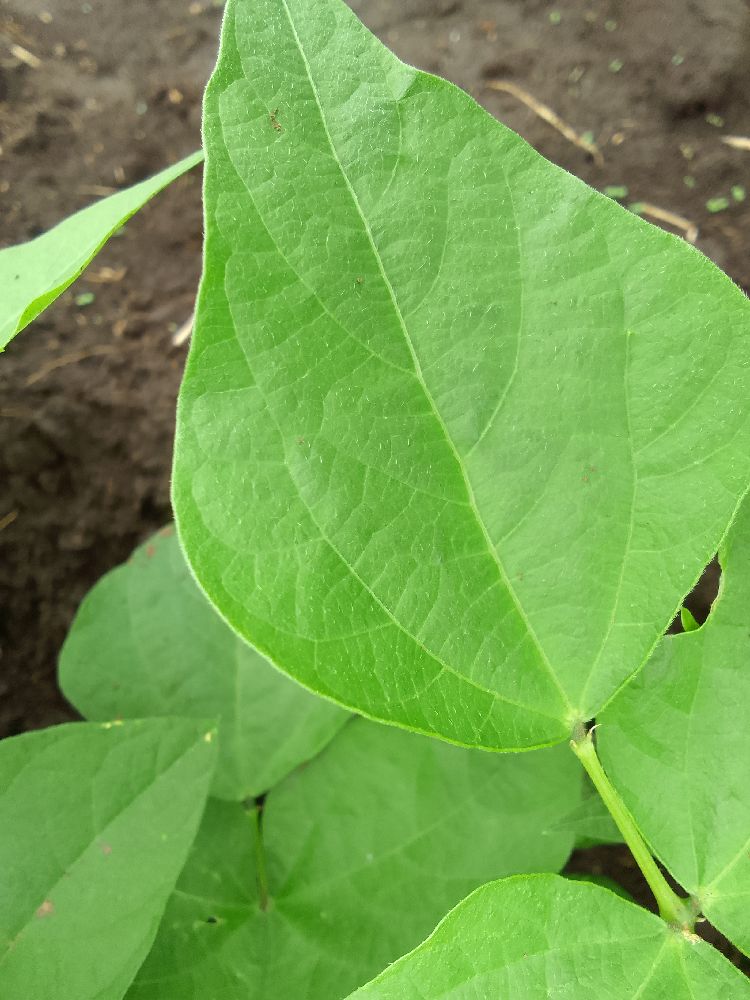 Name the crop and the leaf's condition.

common bean, healthy
